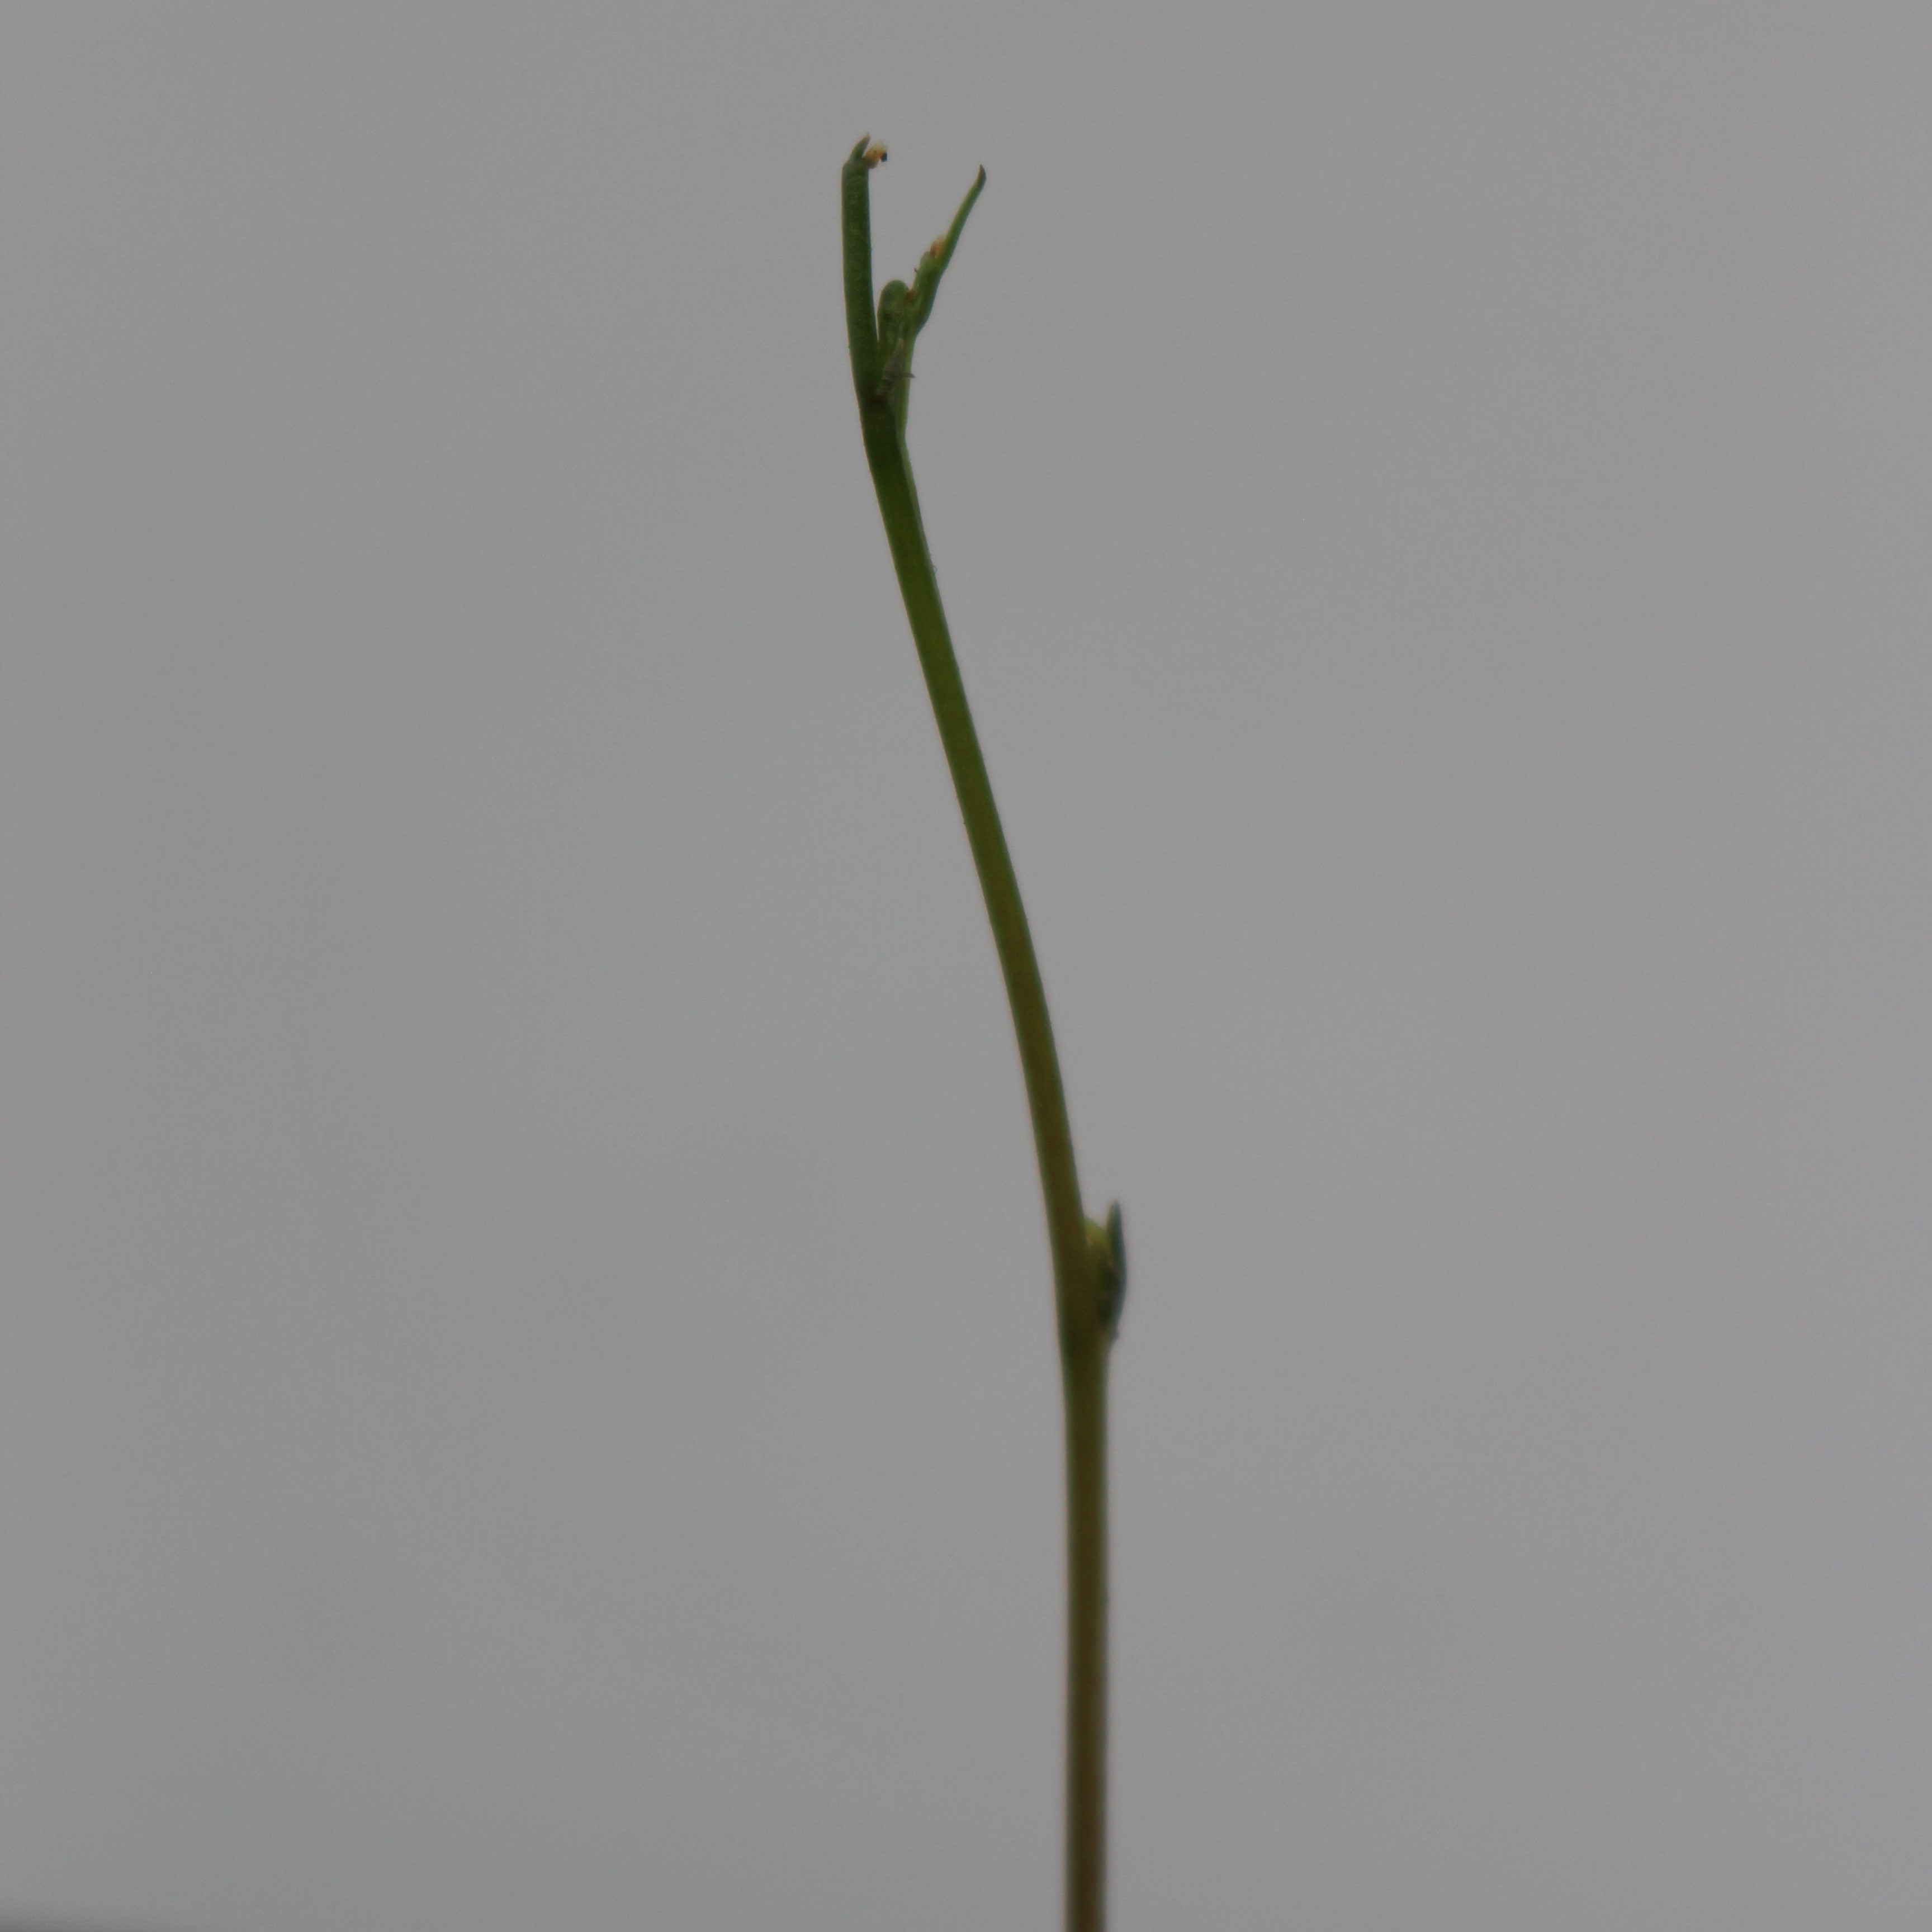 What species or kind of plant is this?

Vicia sativa
